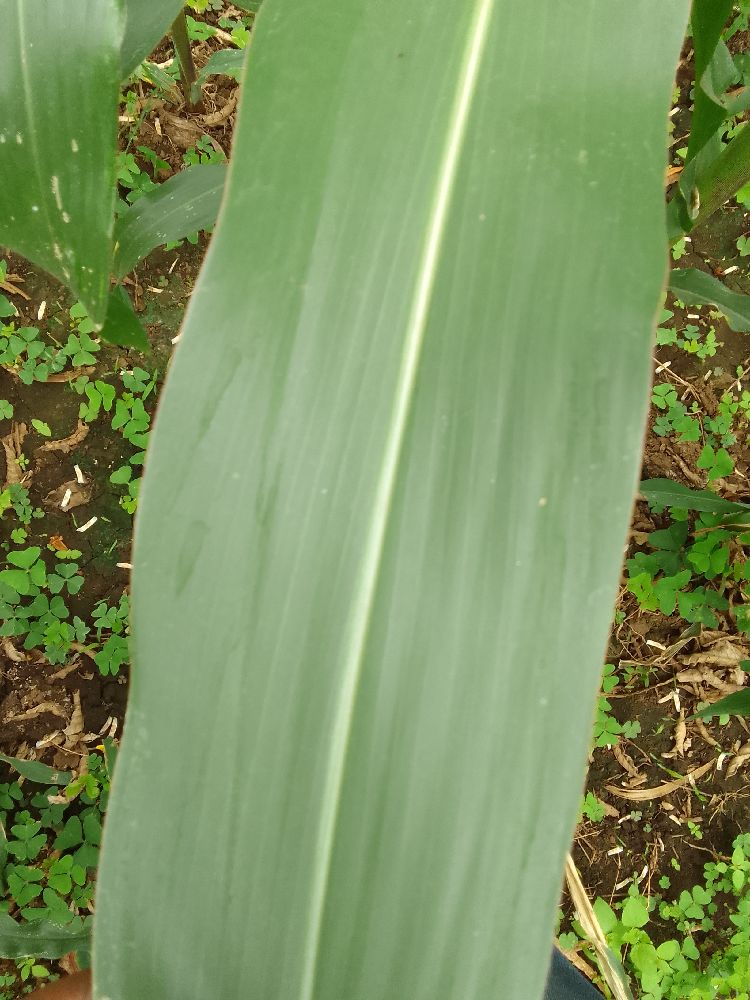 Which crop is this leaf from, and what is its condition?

maize, healthy
